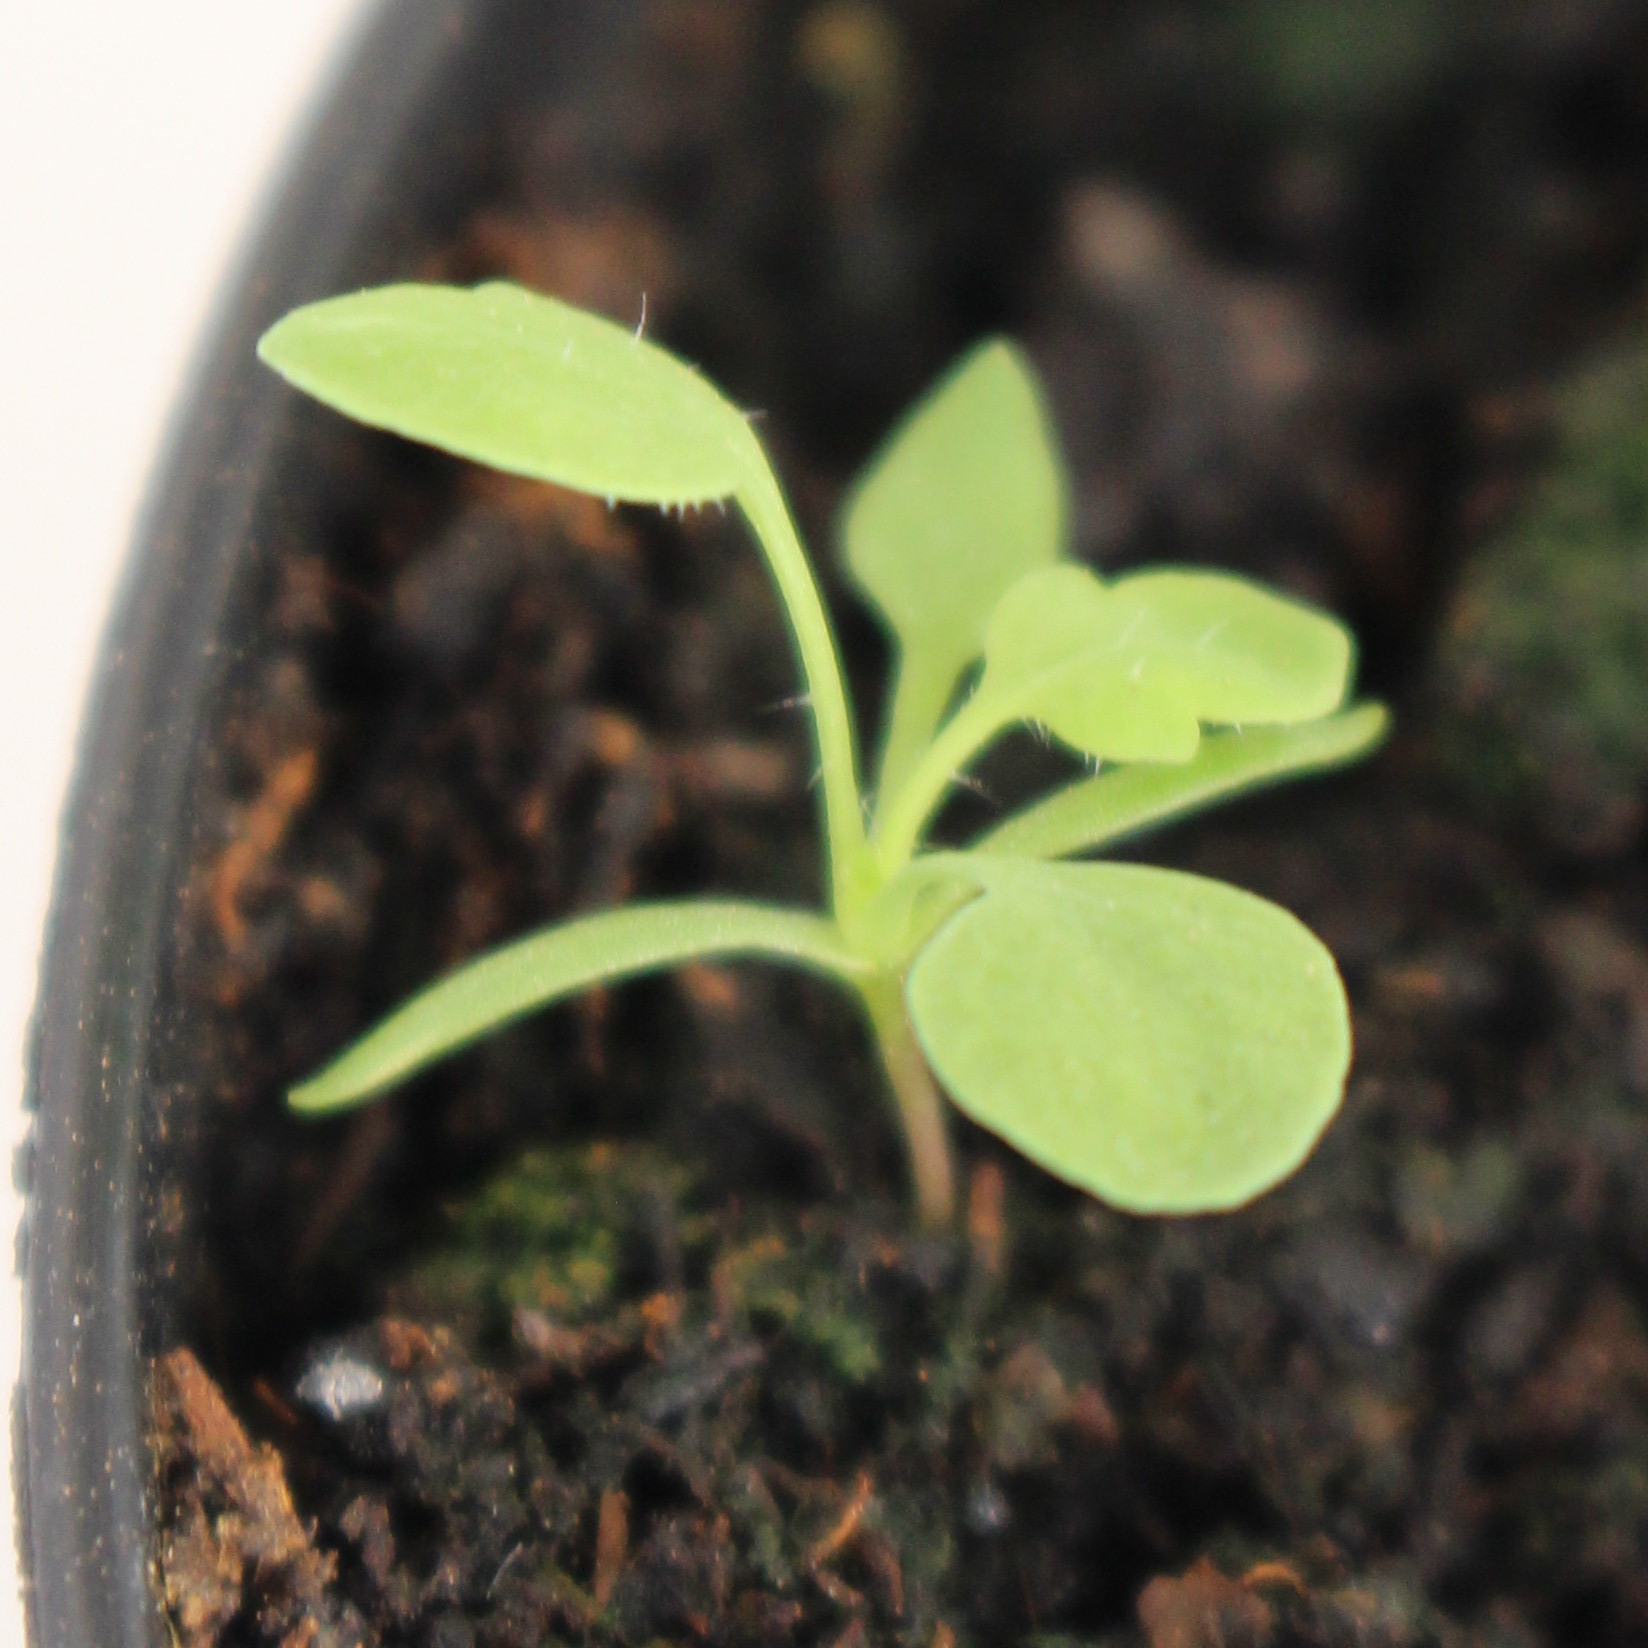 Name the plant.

Papaver rhoeas
